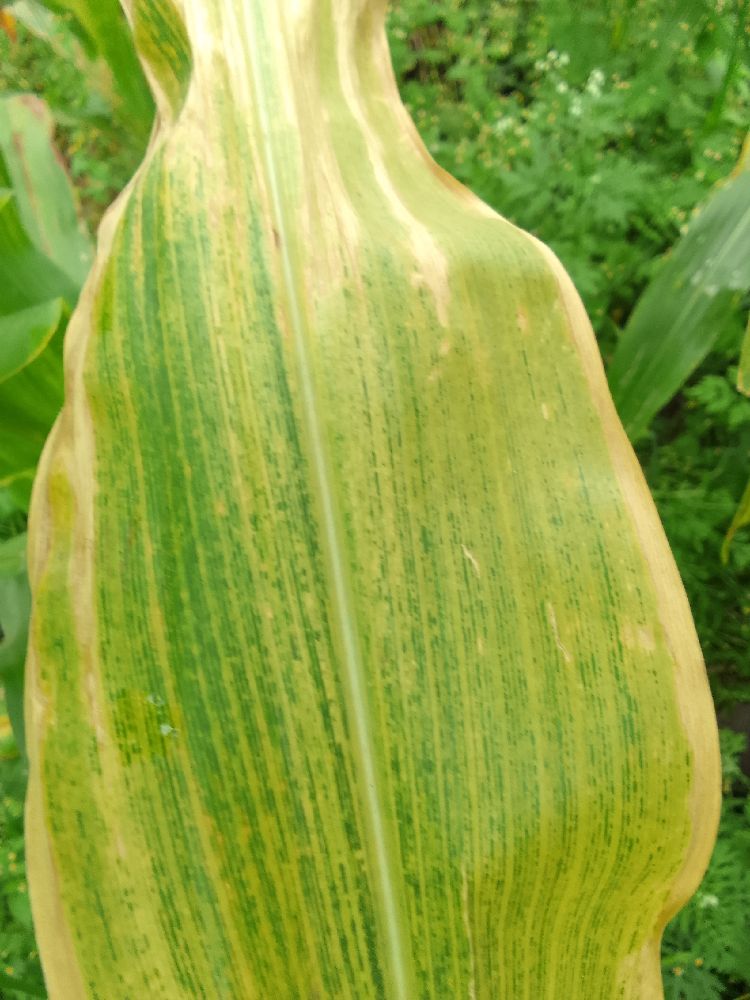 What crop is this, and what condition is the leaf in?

maize, maize lethal necrosis
